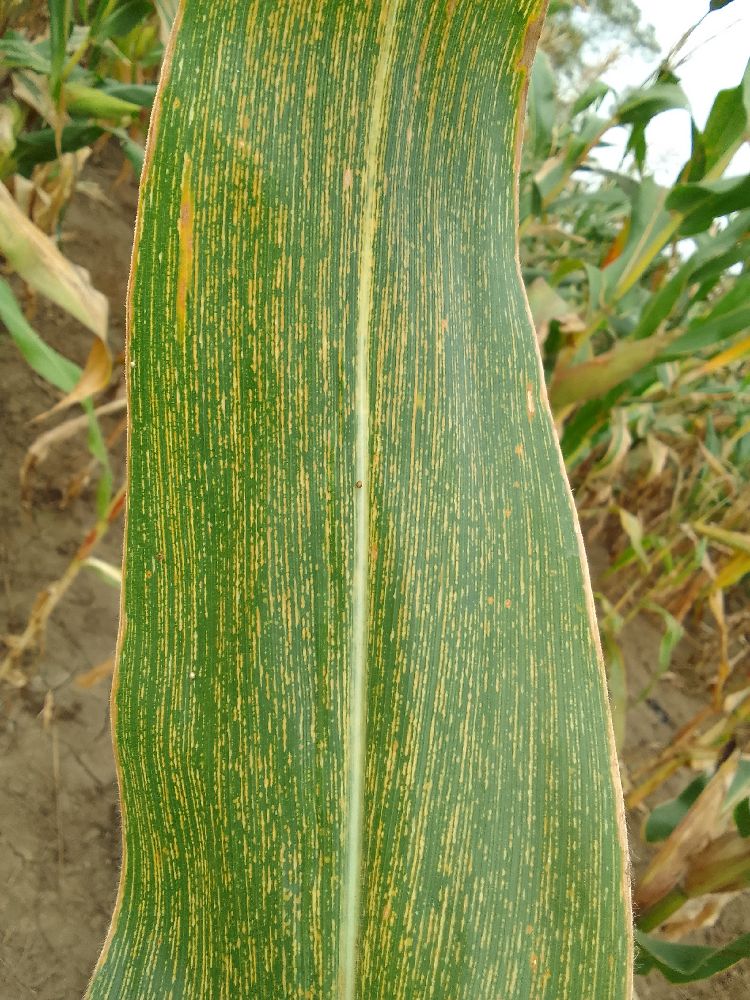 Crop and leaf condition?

maize, maize streak virus
